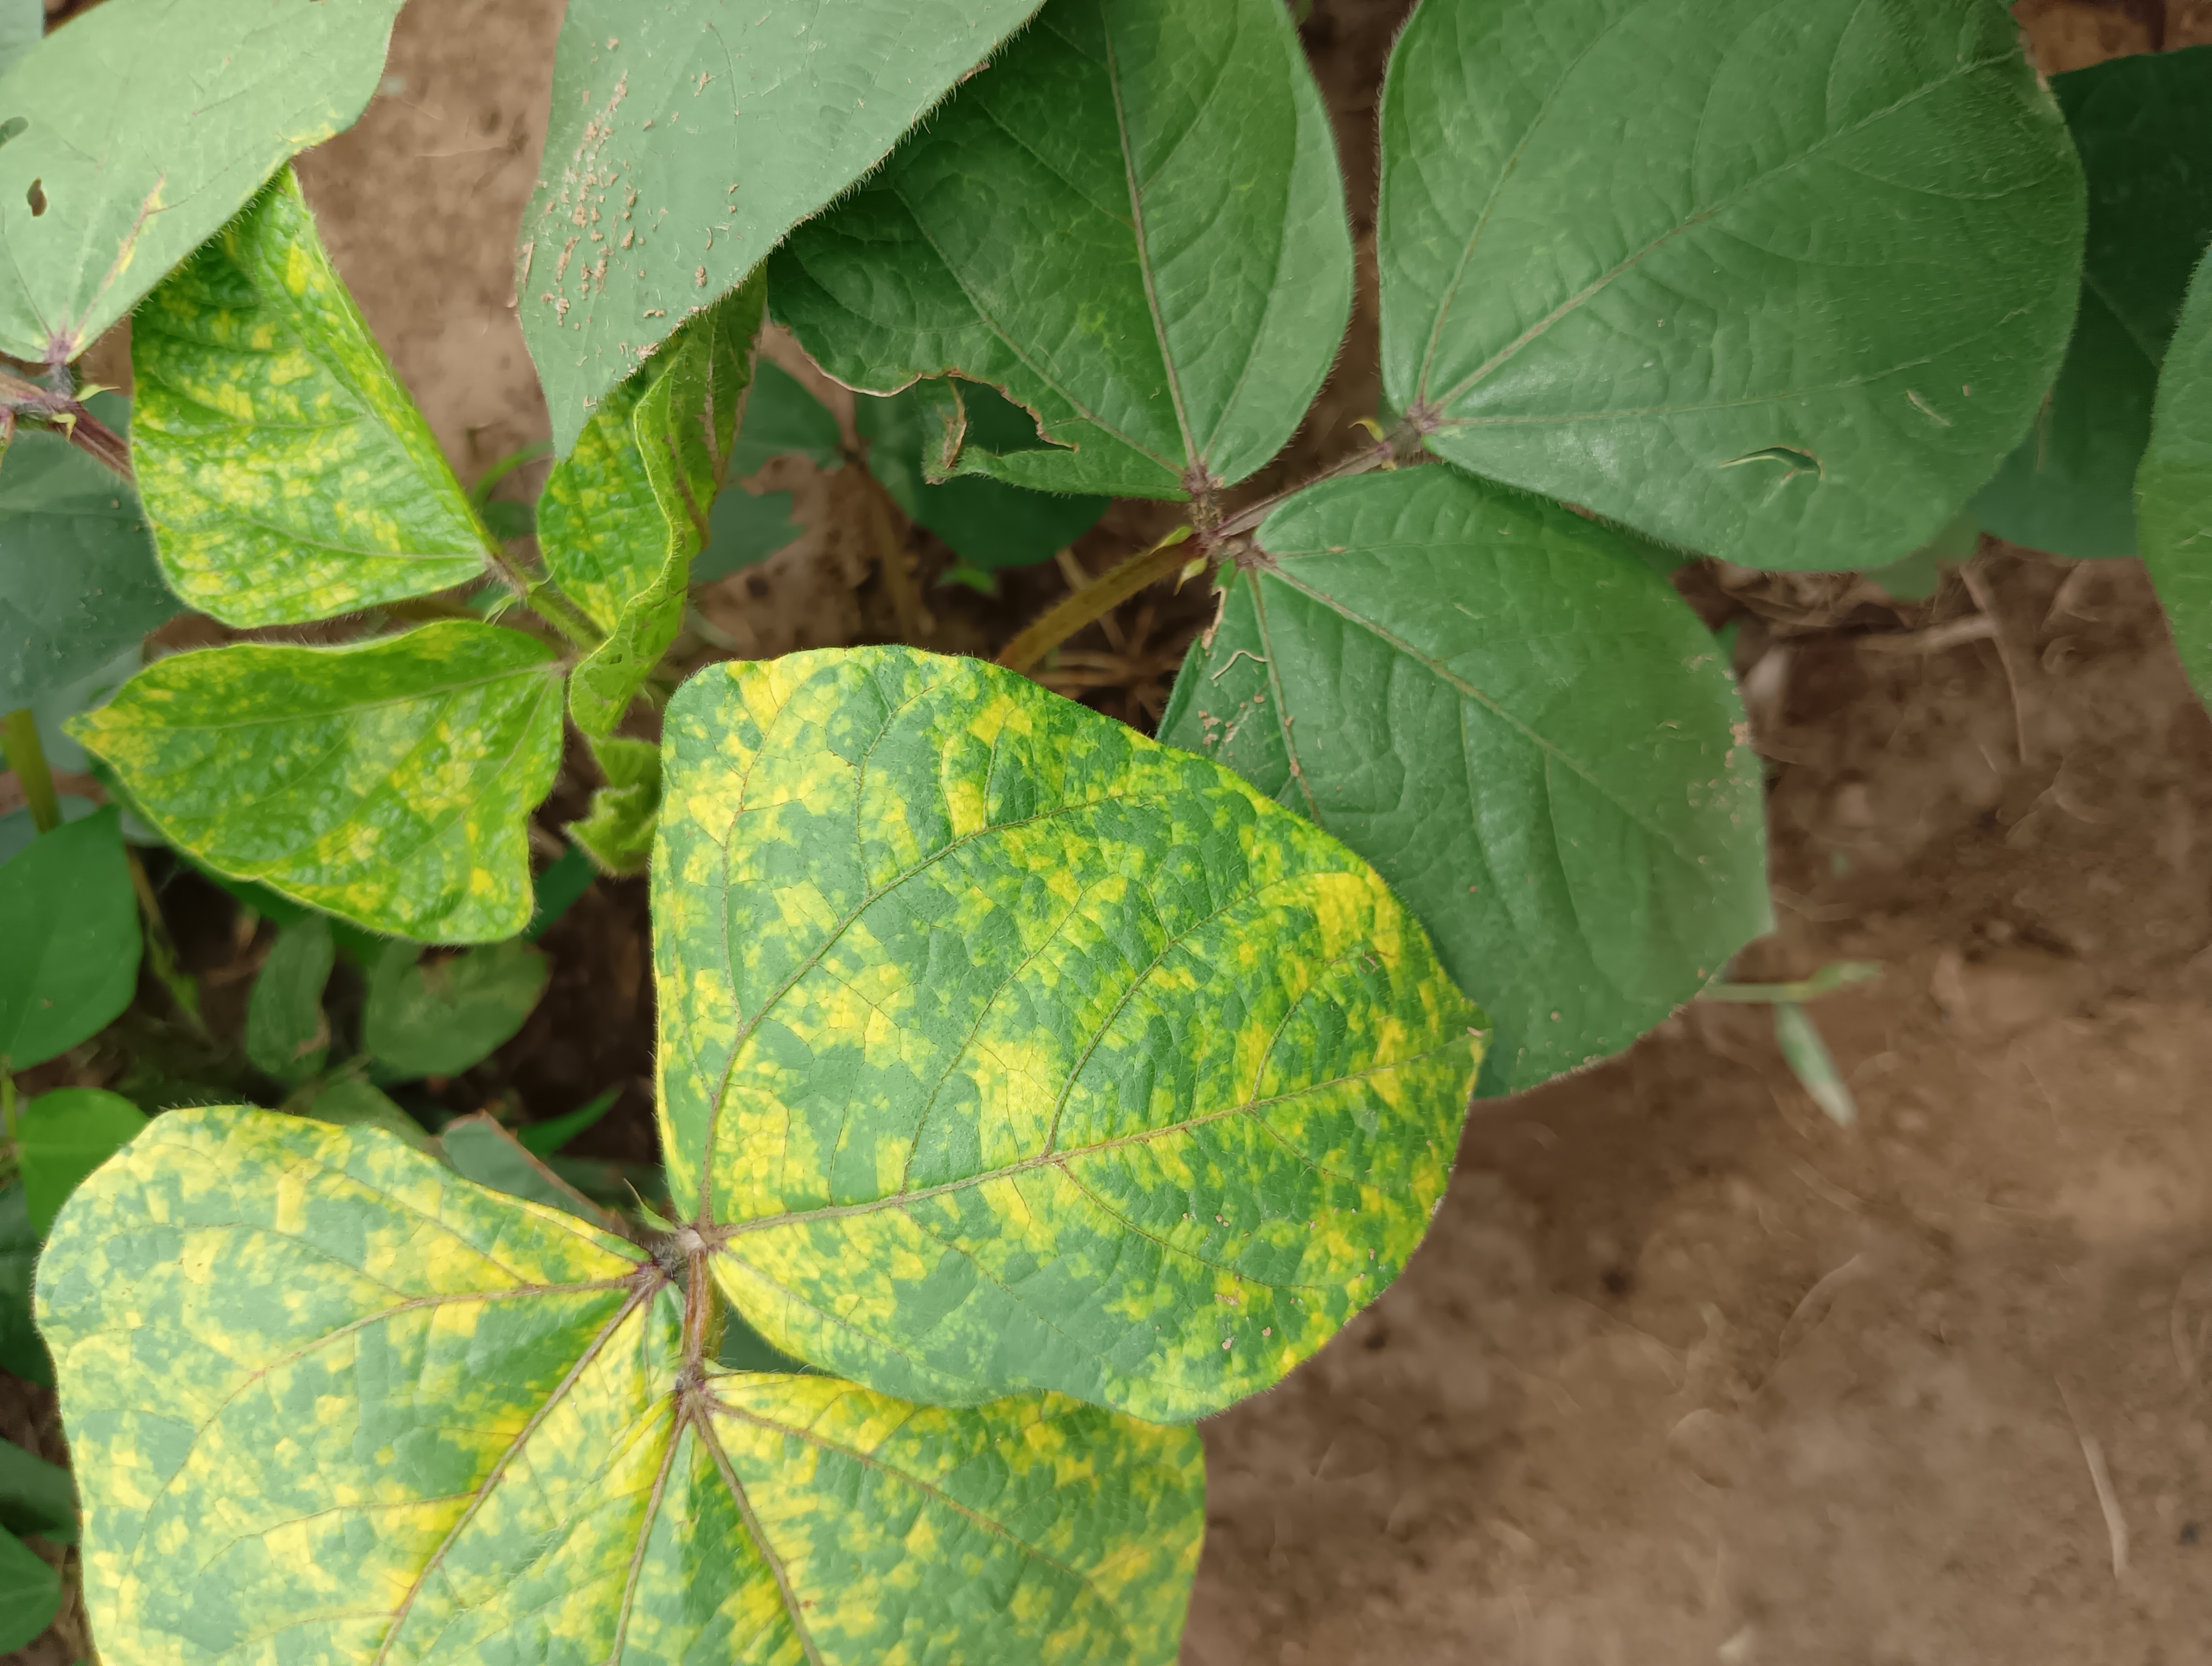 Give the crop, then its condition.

mungbean, yellow mosaic
